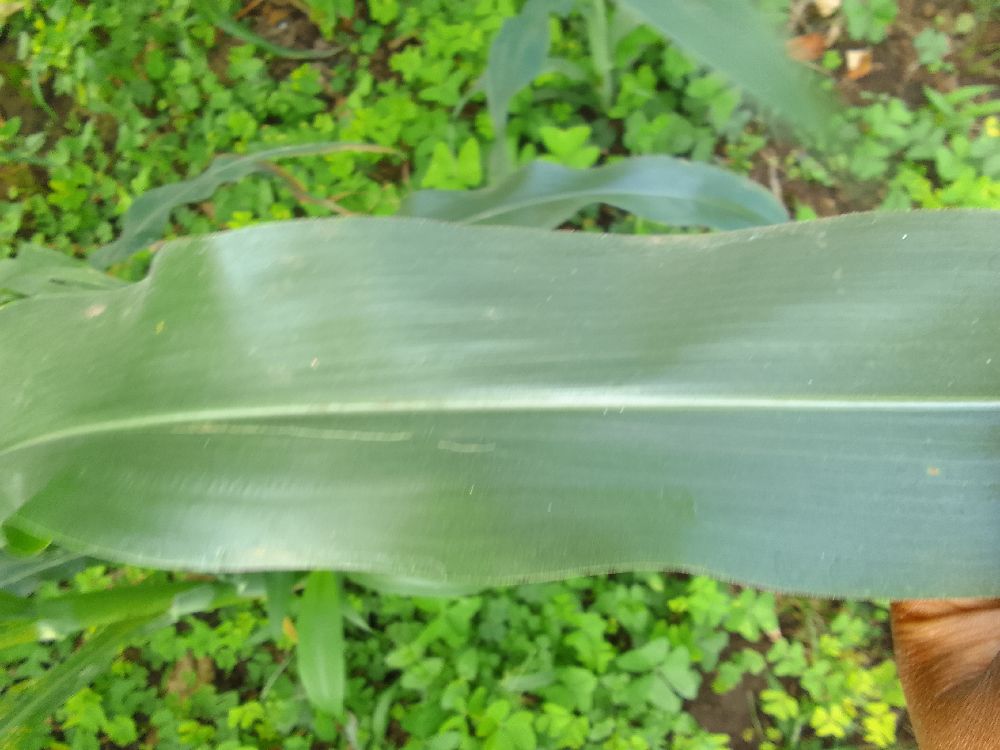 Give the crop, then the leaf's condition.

maize, healthy
